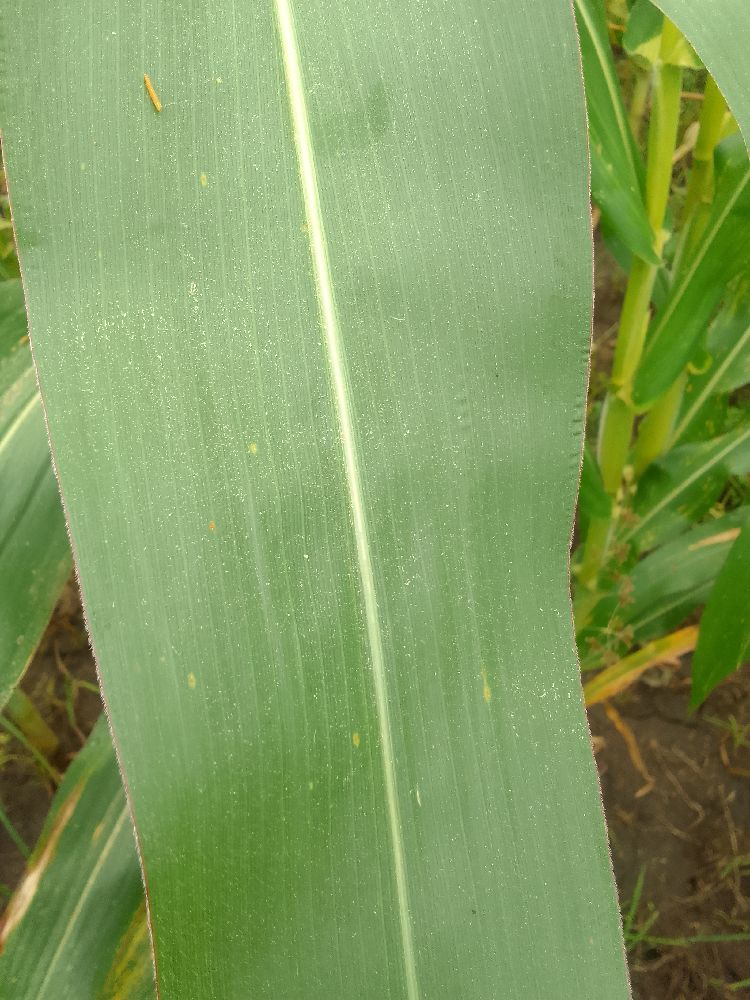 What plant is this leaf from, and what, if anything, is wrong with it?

maize, healthy
